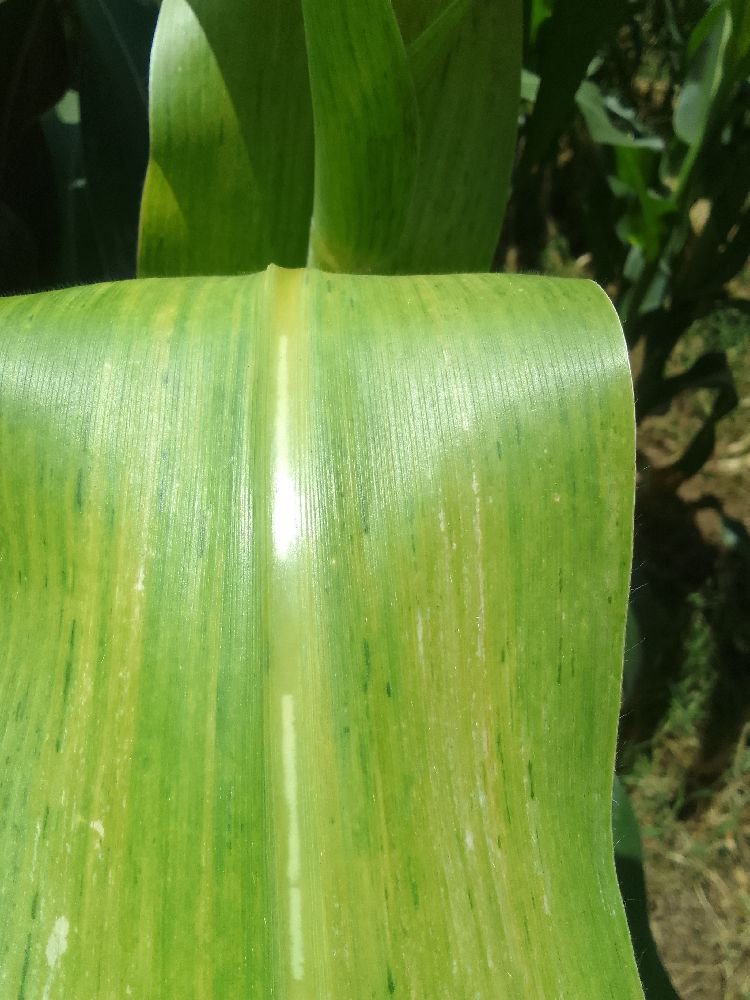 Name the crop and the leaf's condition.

maize, maize lethal necrosis
